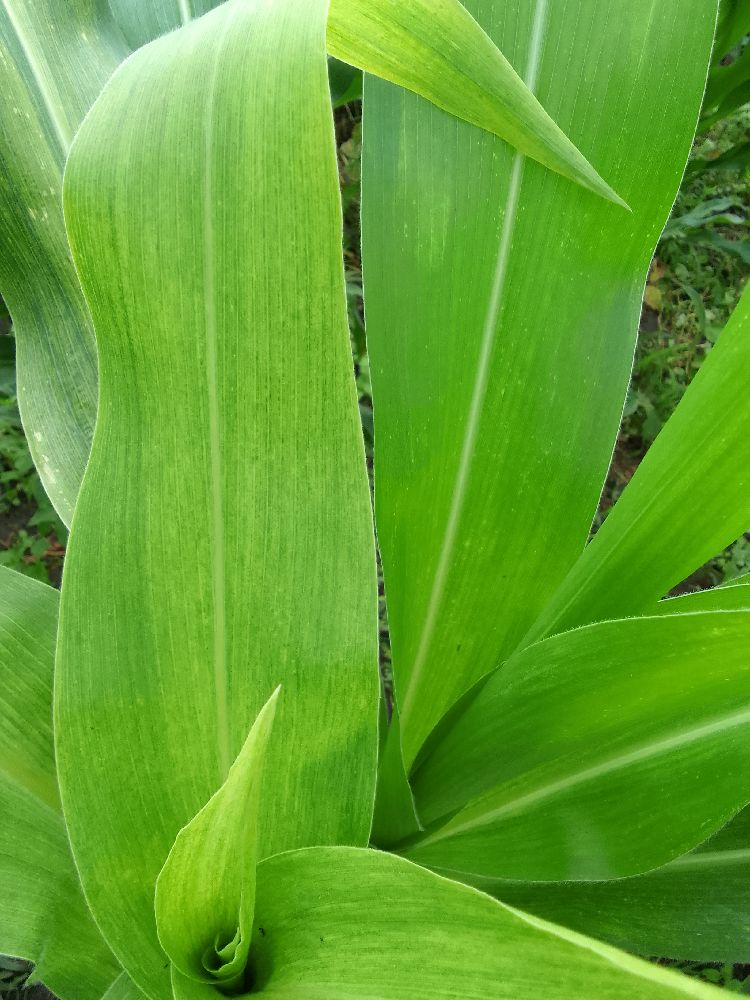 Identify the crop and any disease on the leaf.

maize, maize lethal necrosis
